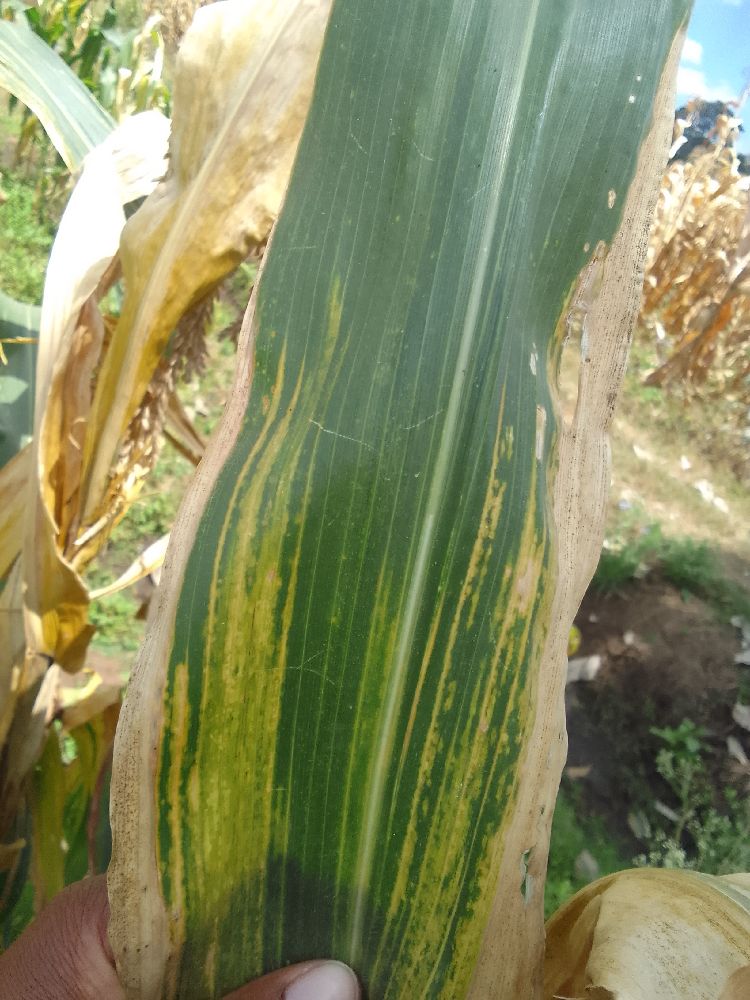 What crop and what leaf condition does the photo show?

maize, maize lethal necrosis
